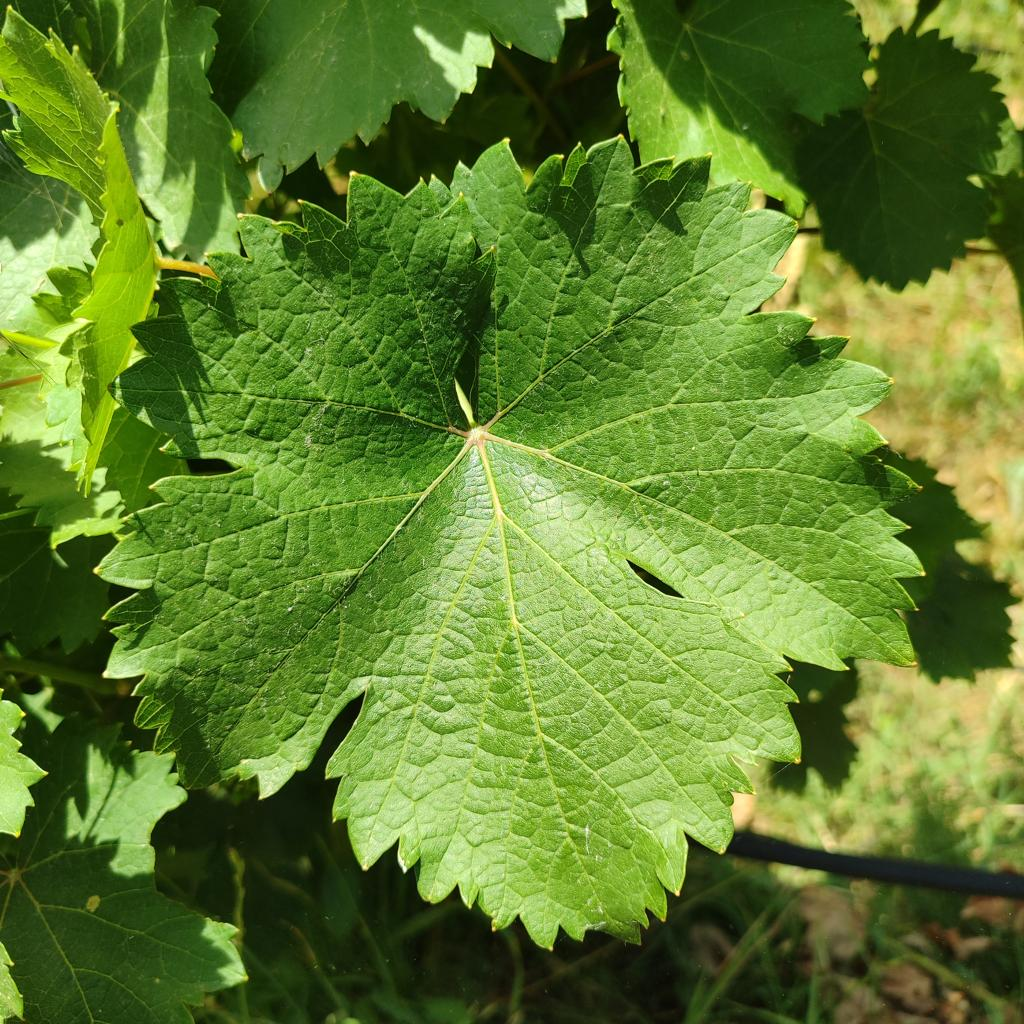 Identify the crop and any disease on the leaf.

grapevine, healthy
